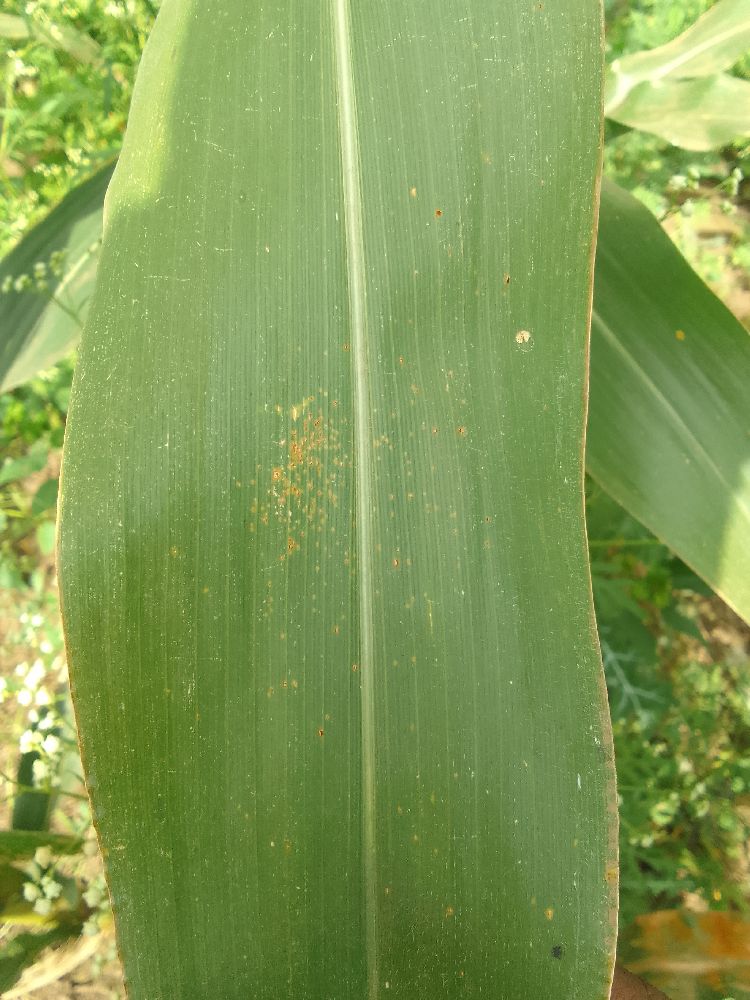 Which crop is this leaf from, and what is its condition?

maize, healthy
